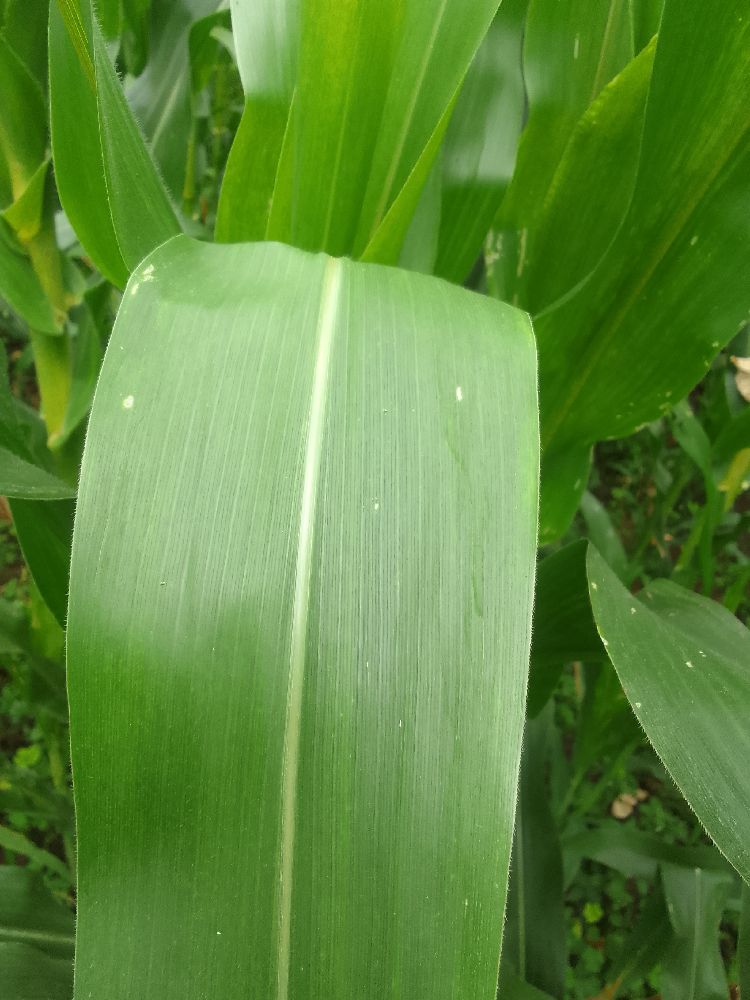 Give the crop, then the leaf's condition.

maize, healthy
